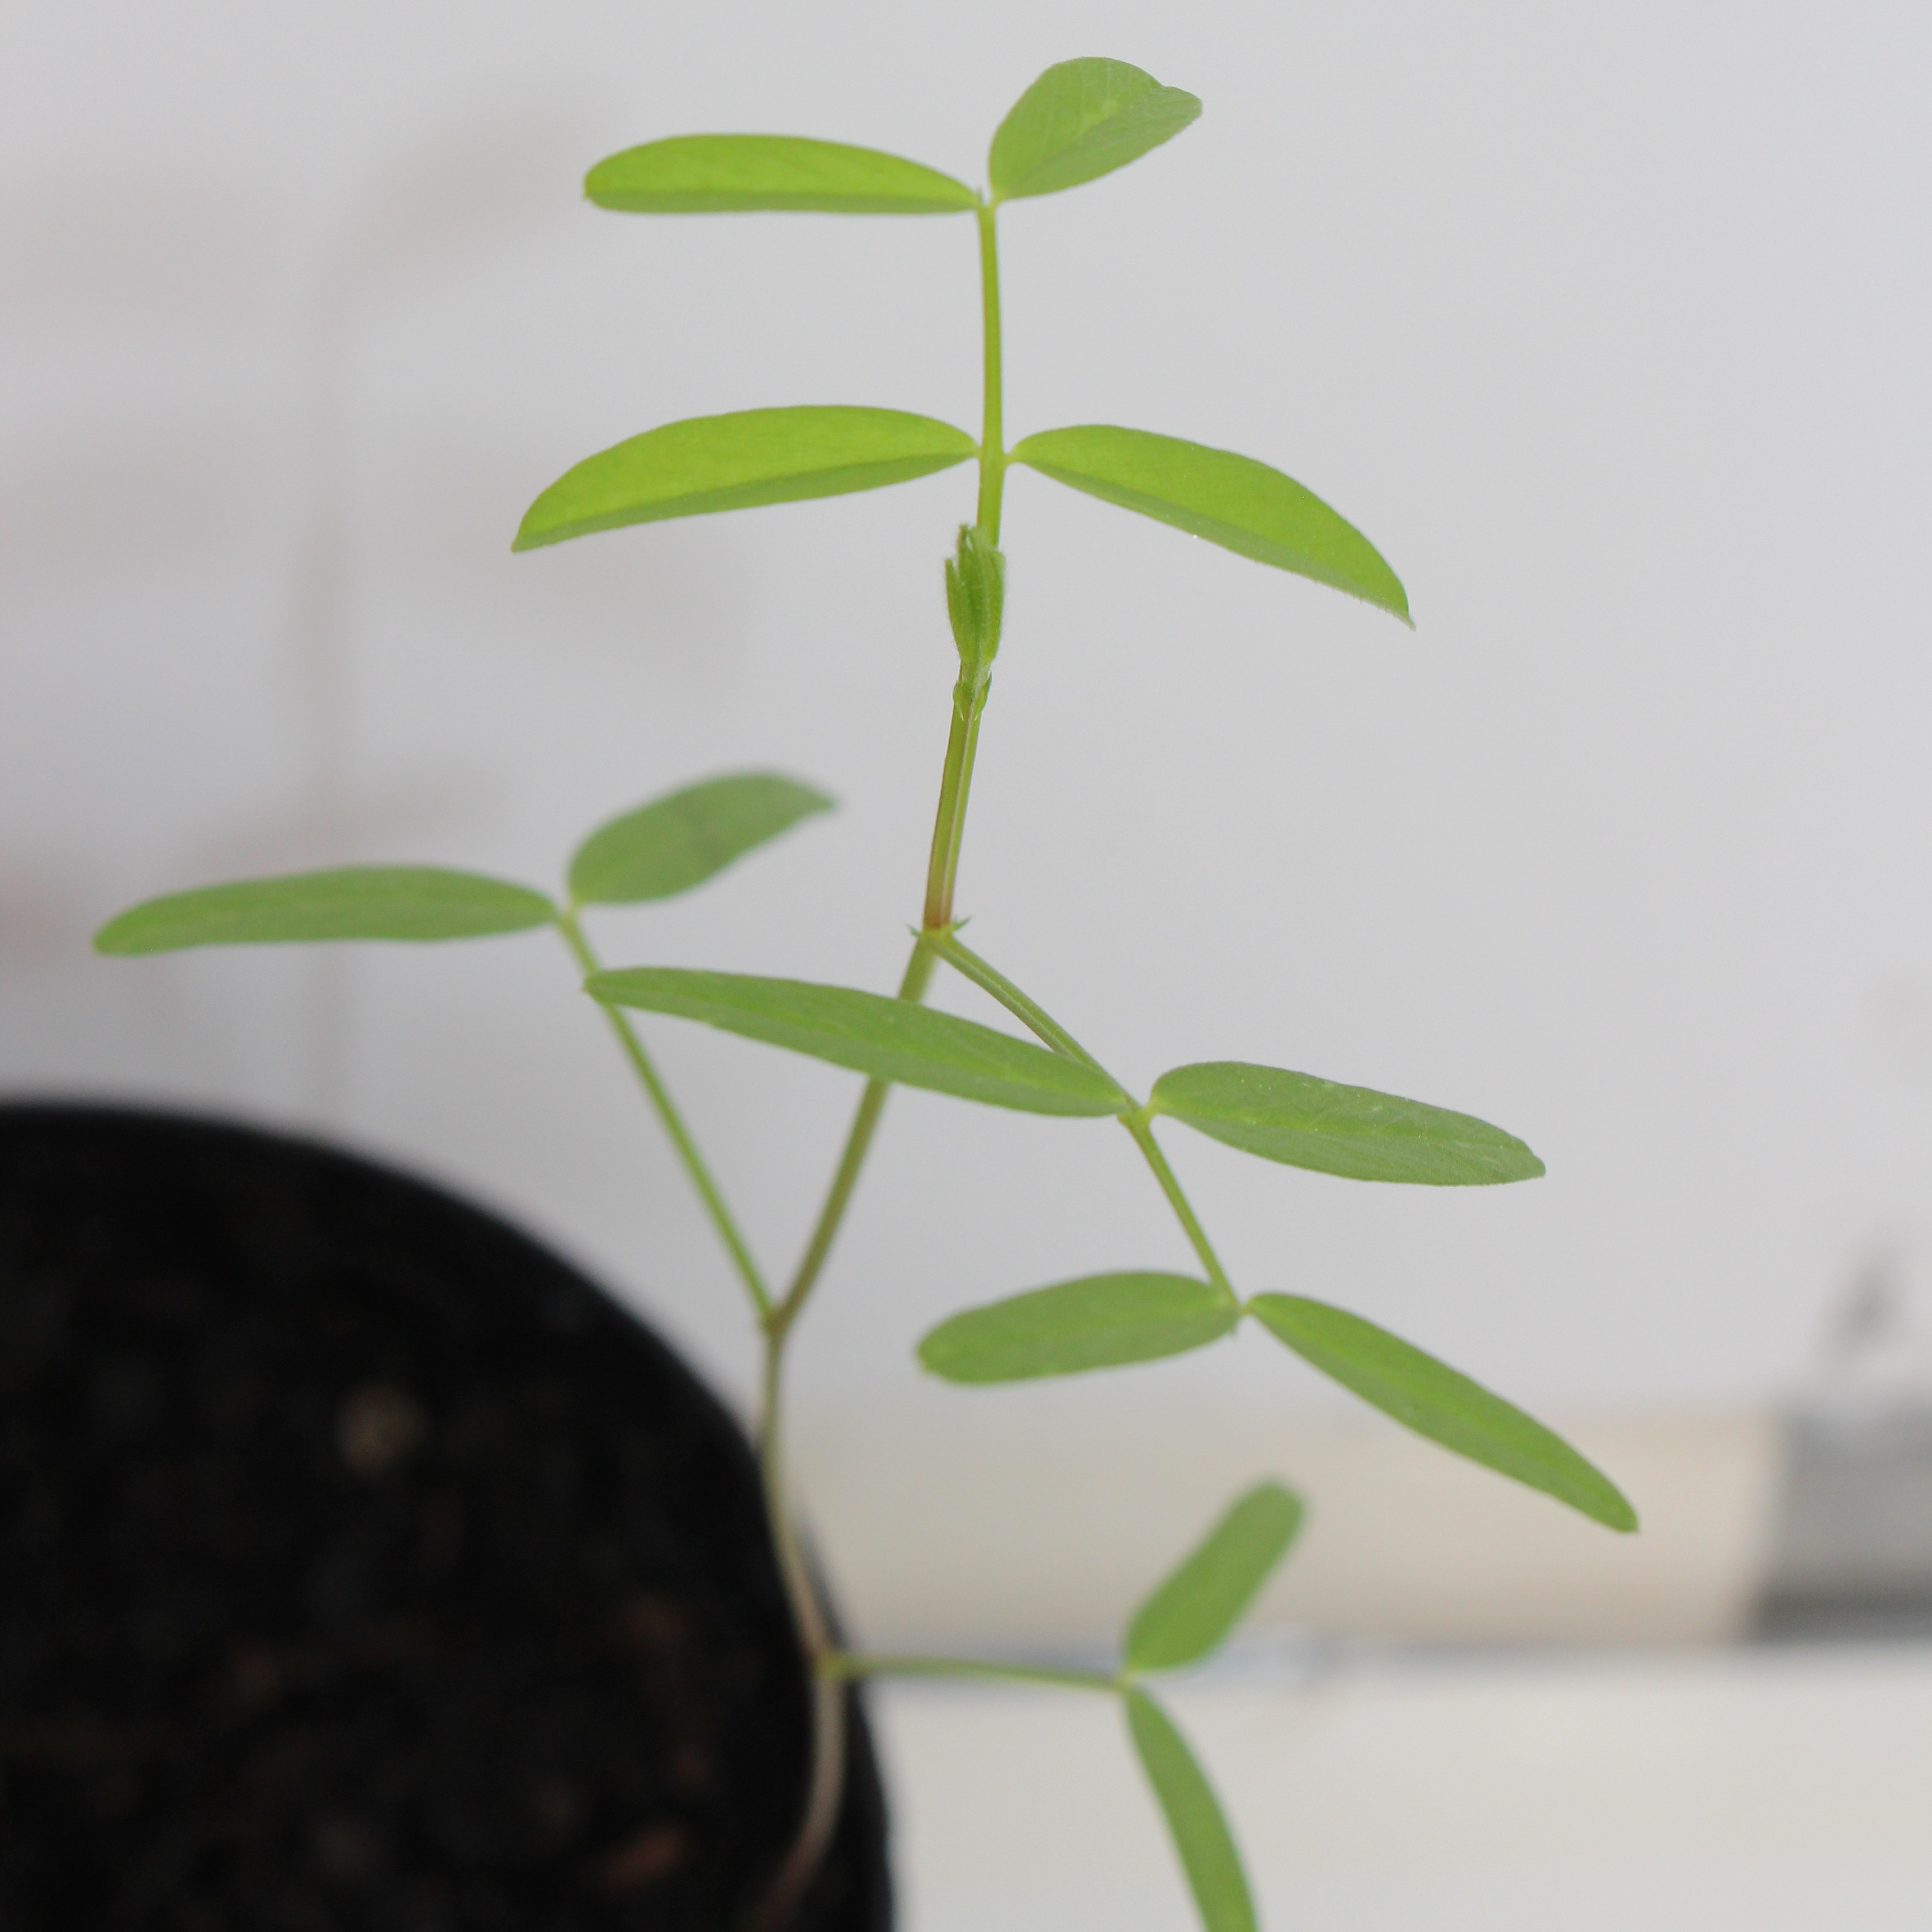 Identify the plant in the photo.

Vicia sativa
